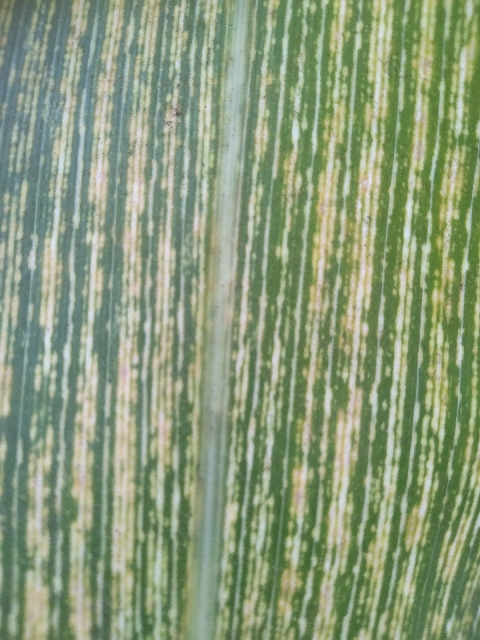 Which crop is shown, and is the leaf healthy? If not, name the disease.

maize, maize streak virus
